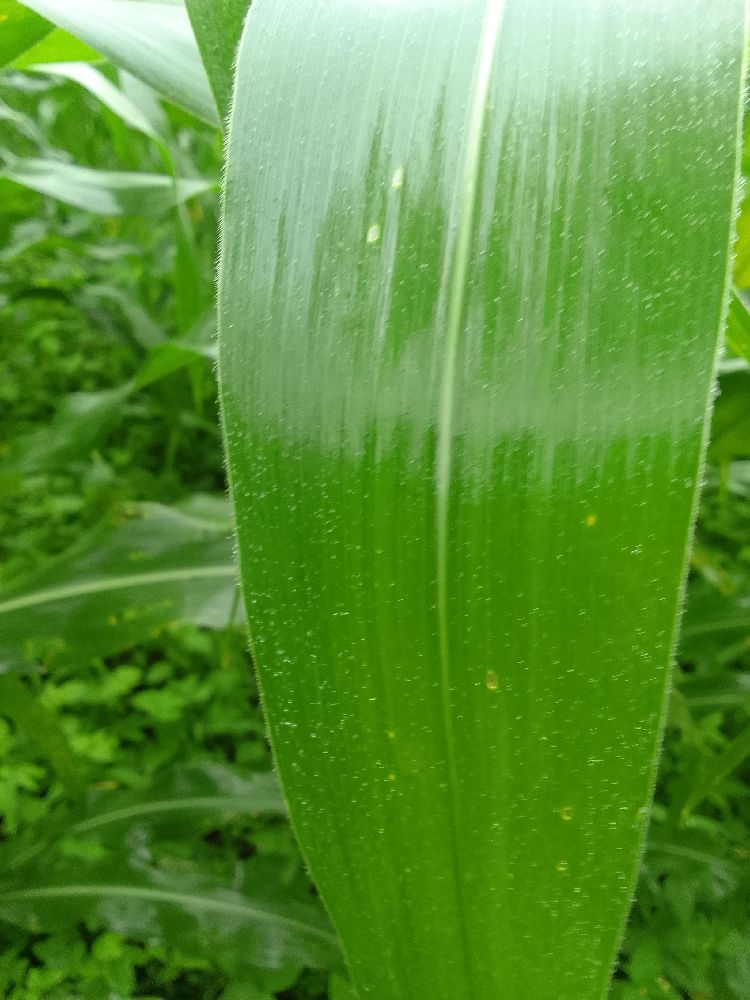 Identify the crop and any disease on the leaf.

maize, healthy
